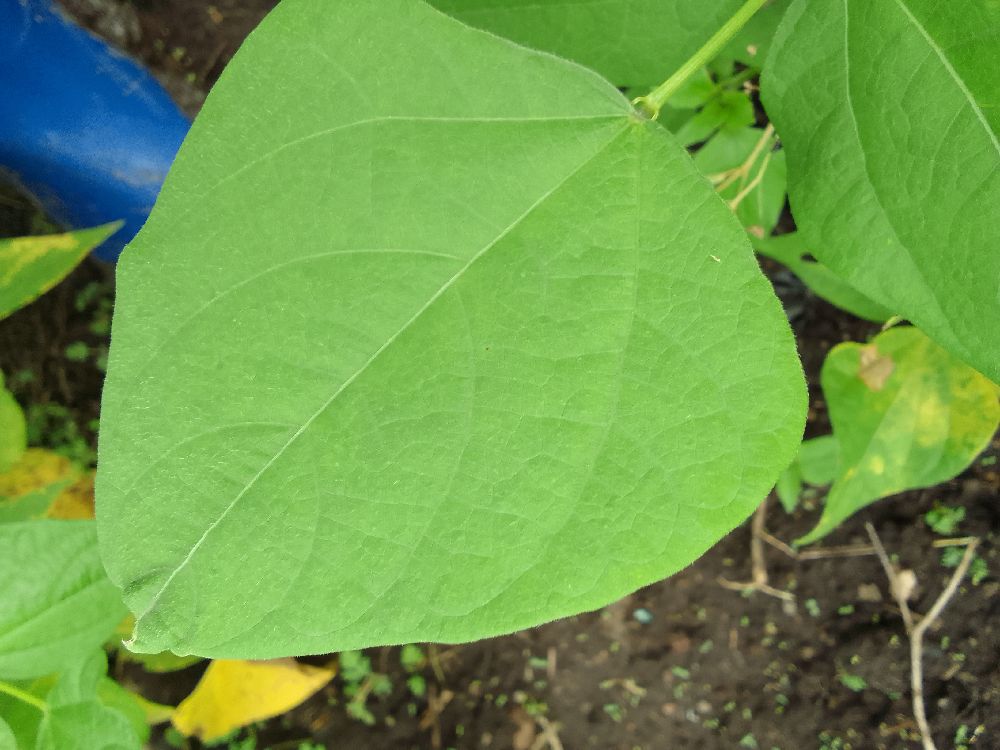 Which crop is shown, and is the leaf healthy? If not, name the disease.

common bean, healthy
